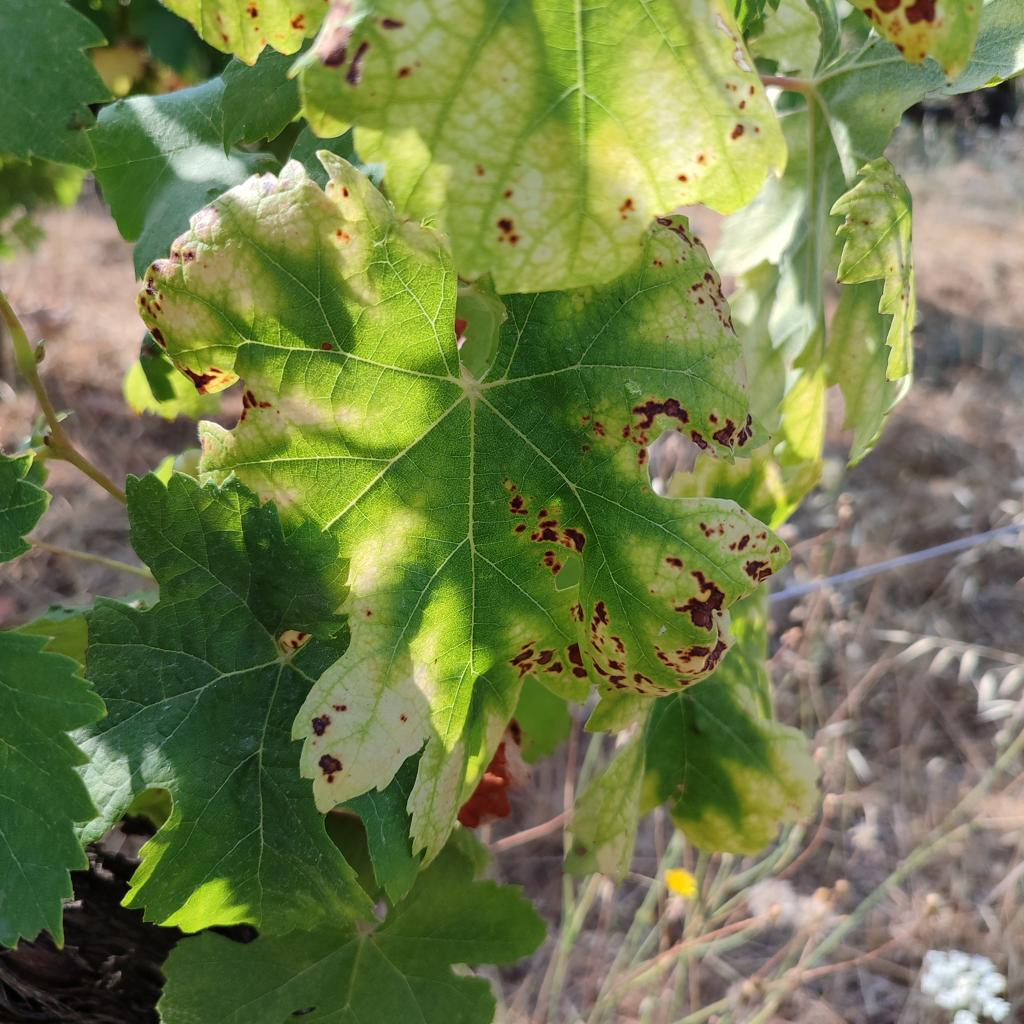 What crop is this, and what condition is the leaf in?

grapevine, esca complex
